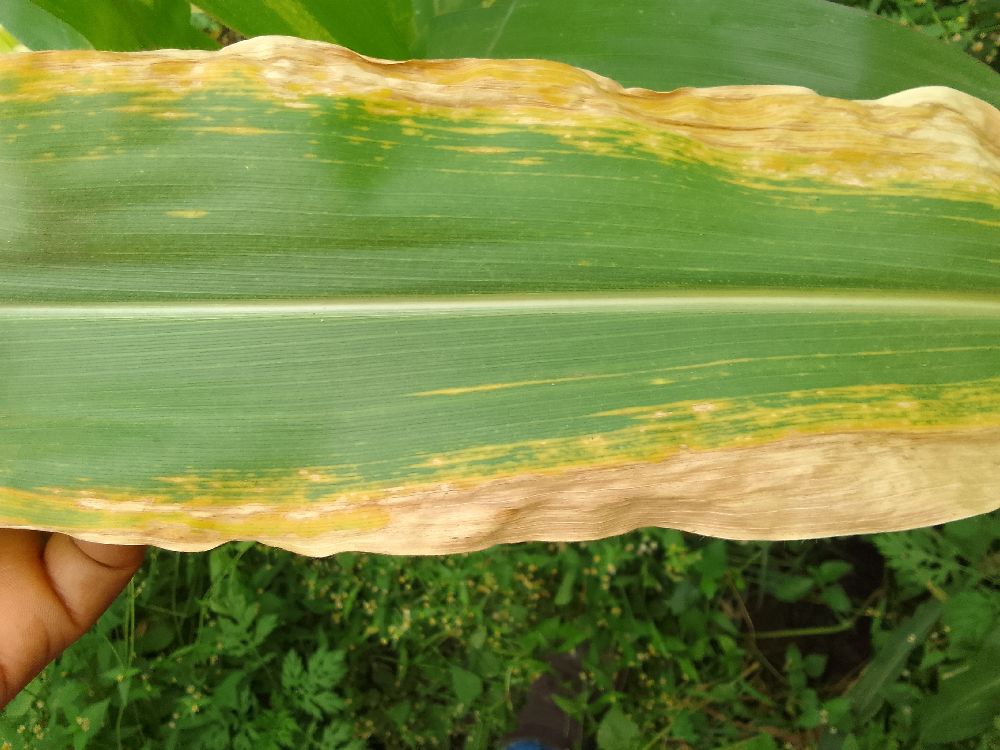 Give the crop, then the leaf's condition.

maize, maize lethal necrosis
